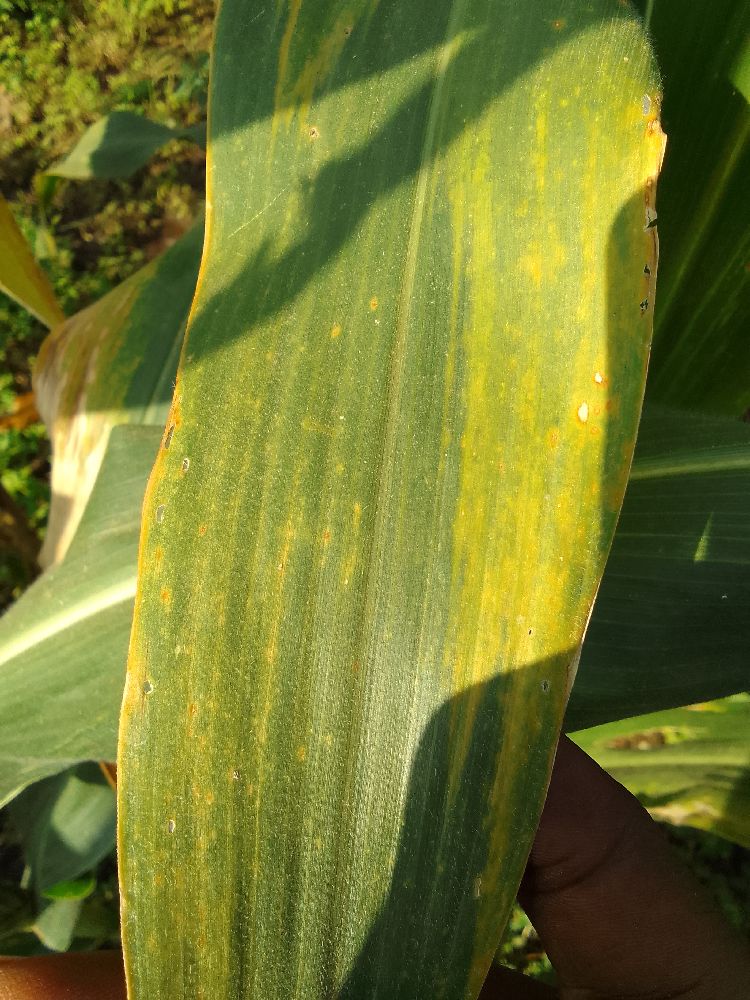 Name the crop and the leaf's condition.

maize, maize lethal necrosis
